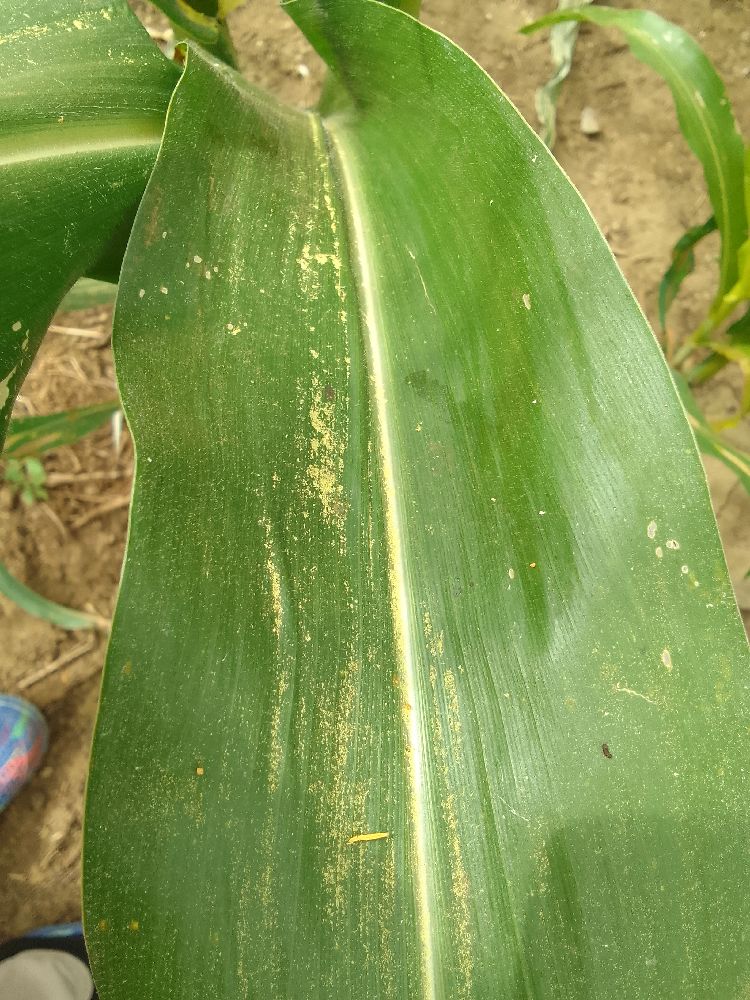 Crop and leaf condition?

maize, healthy
